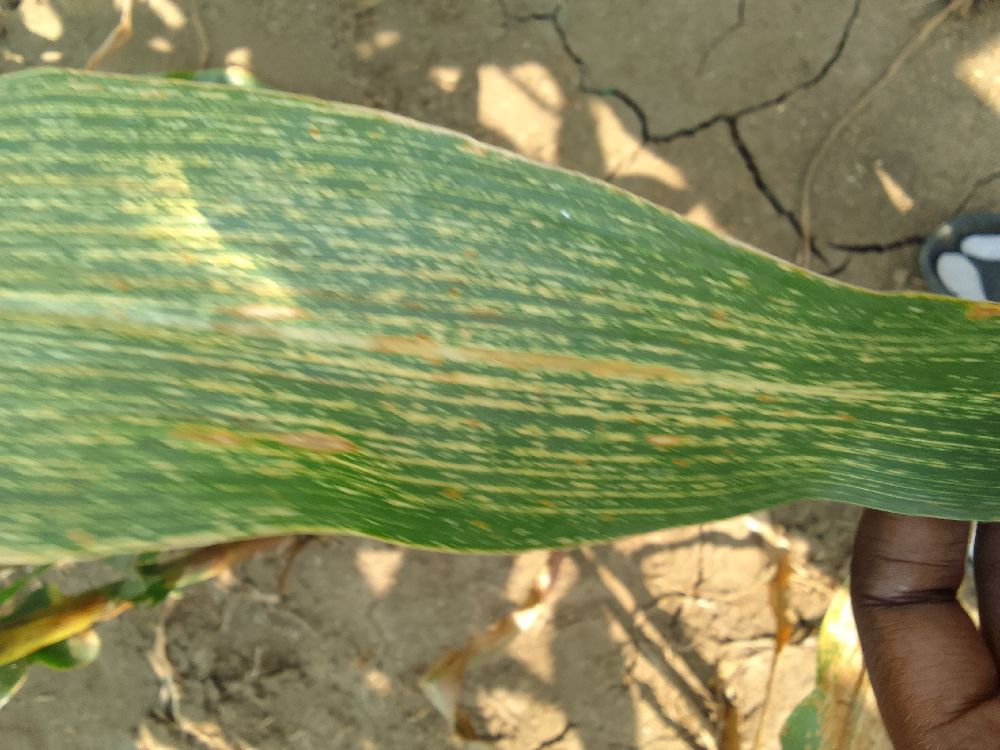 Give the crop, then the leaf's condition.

maize, maize streak virus
